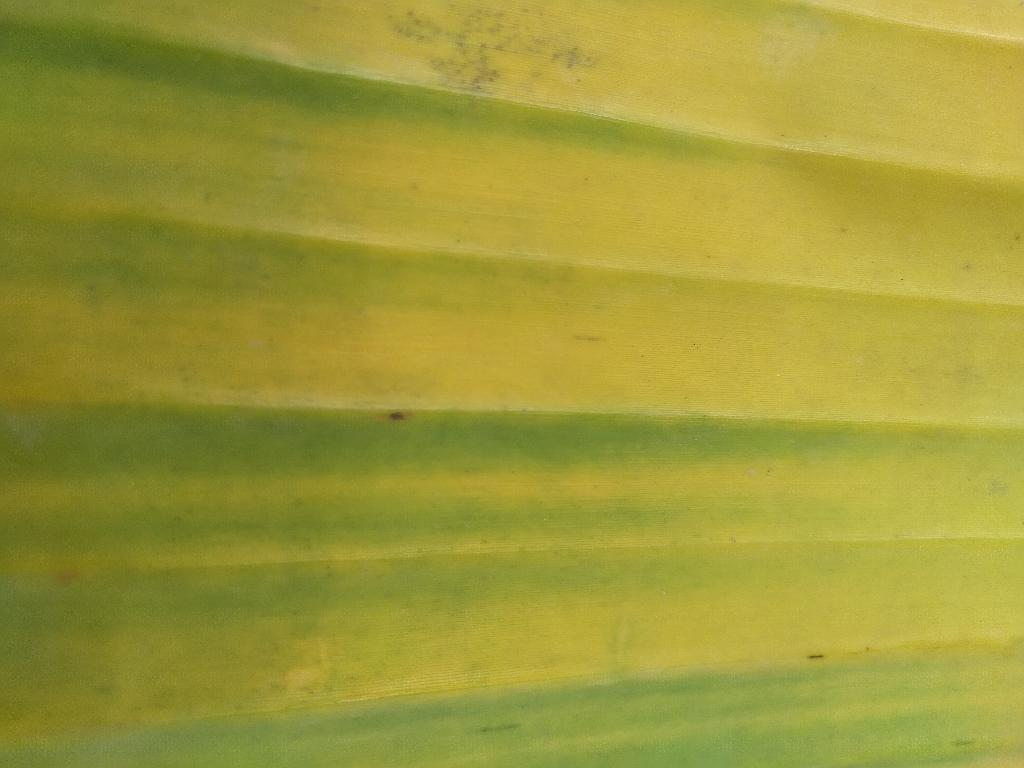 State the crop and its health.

banana, fusarium wilt race 1
